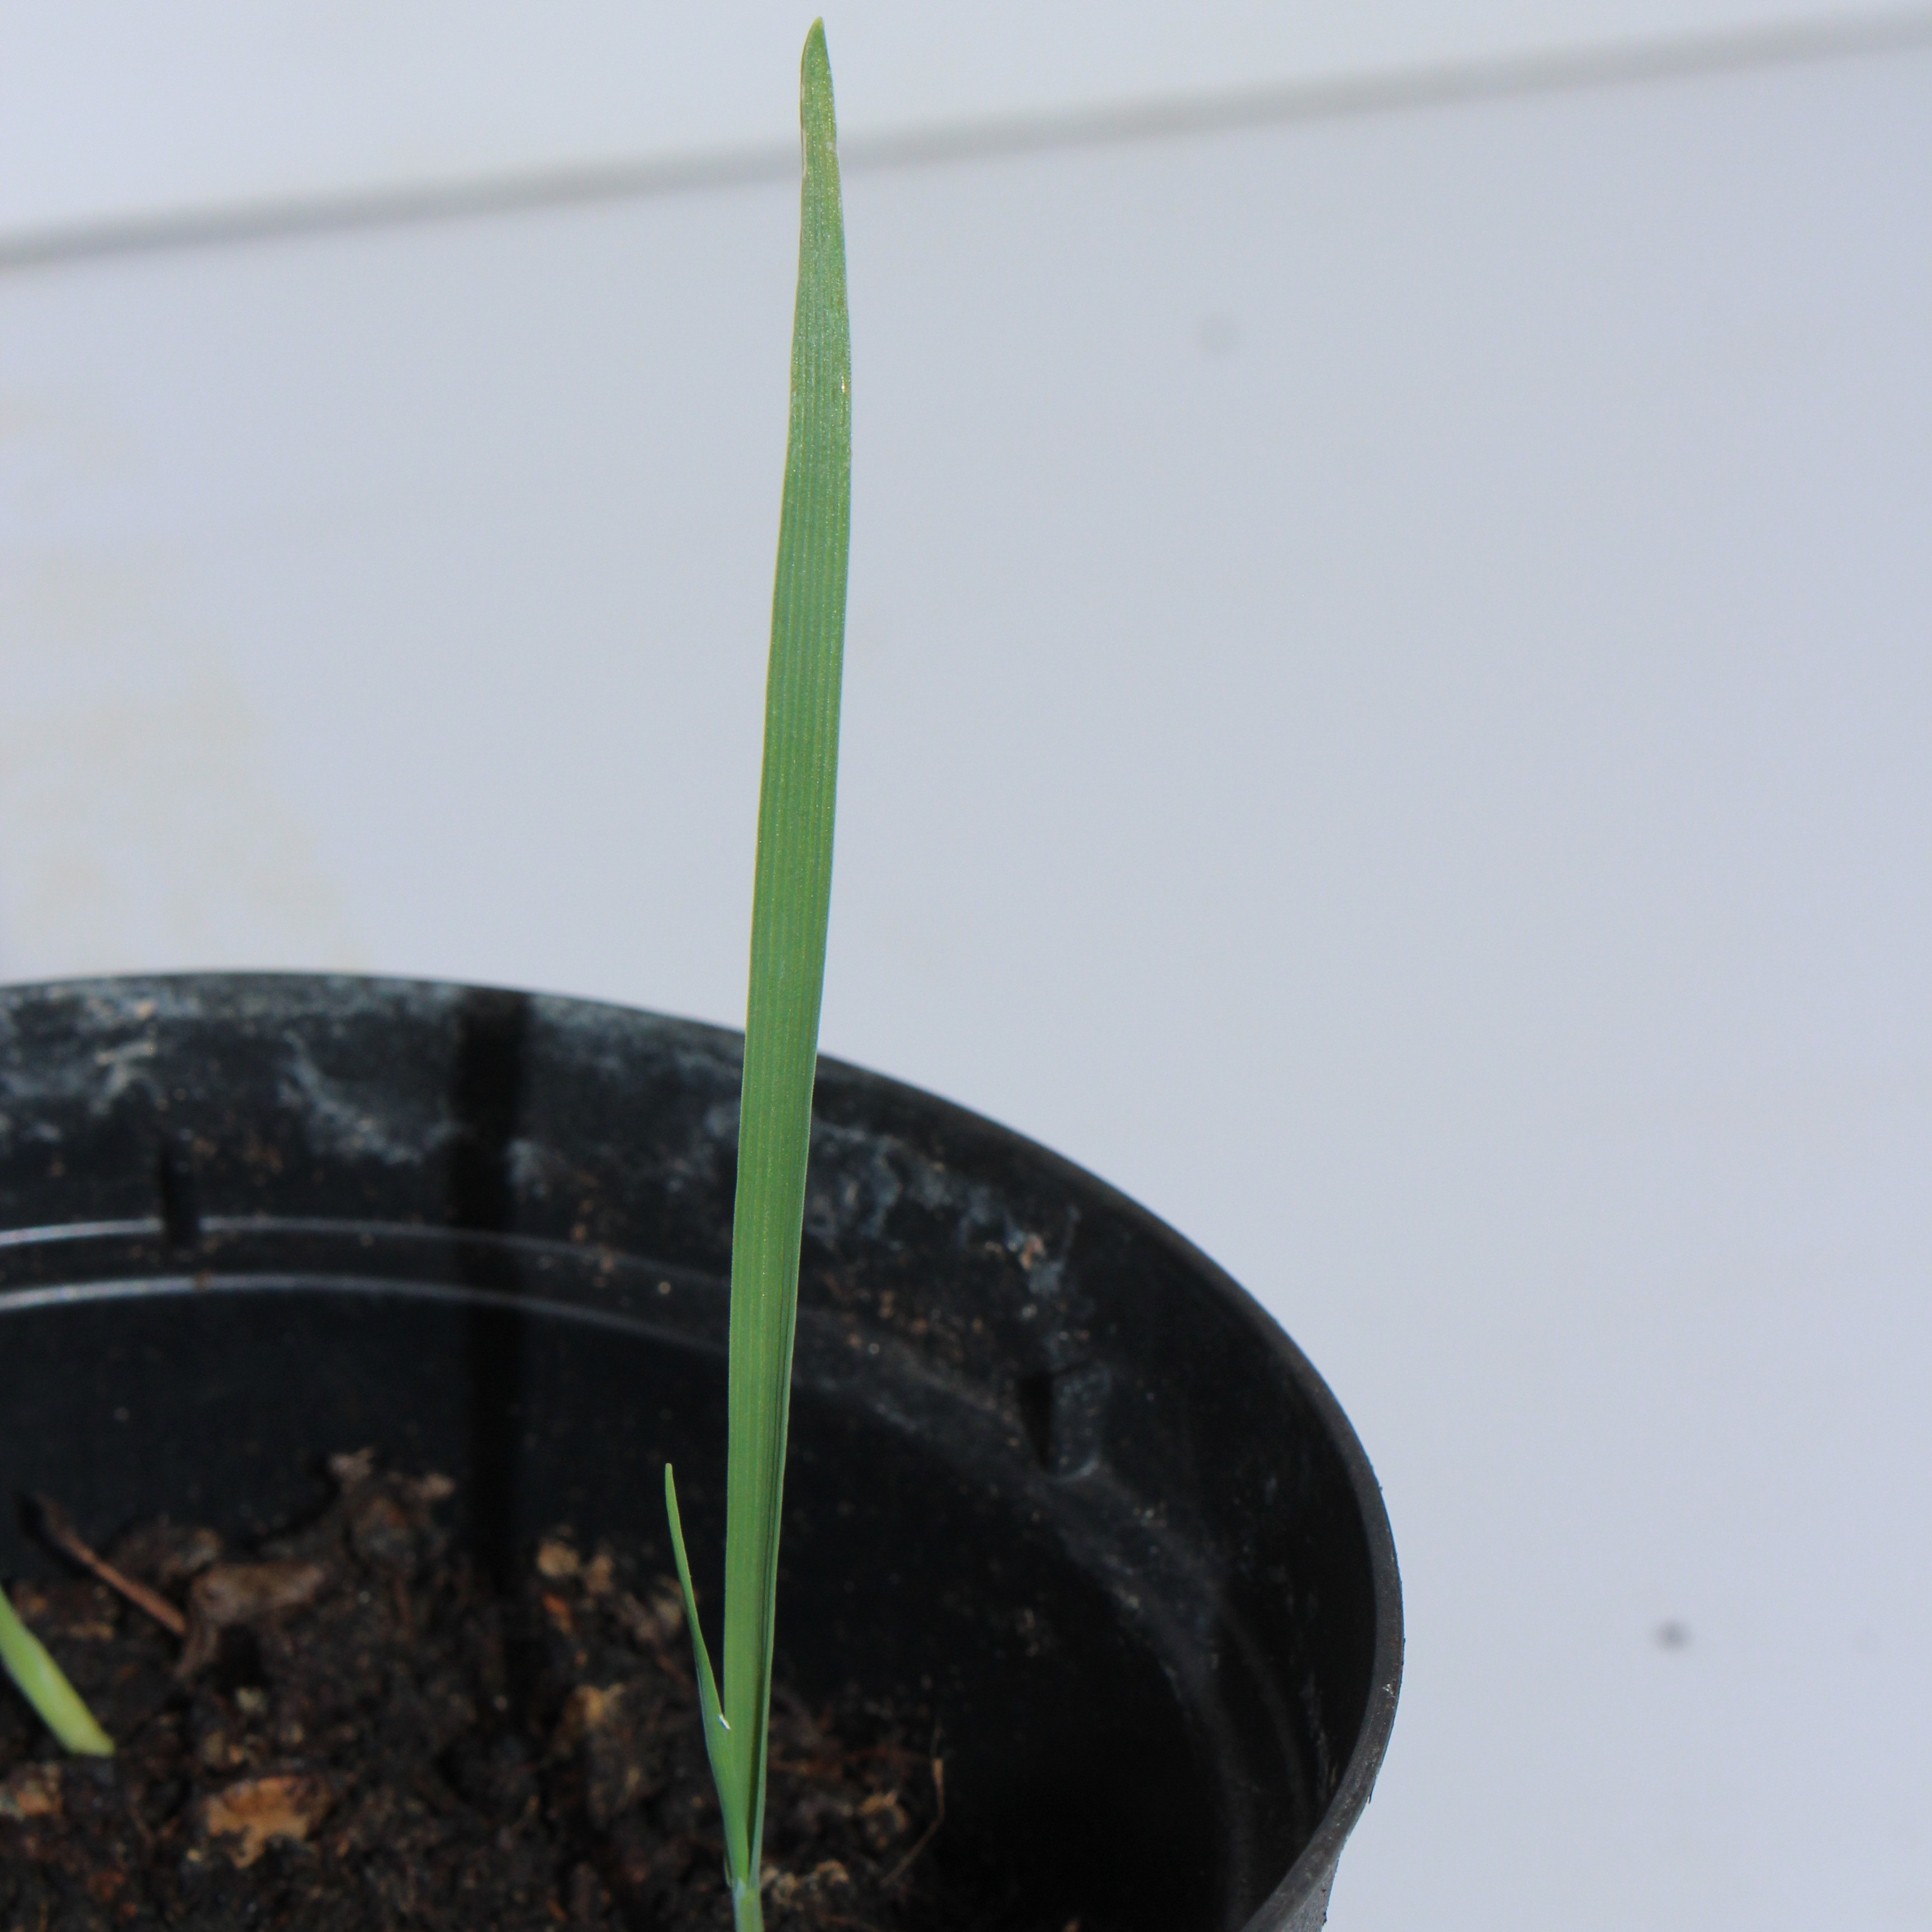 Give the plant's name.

Avena sterilis
